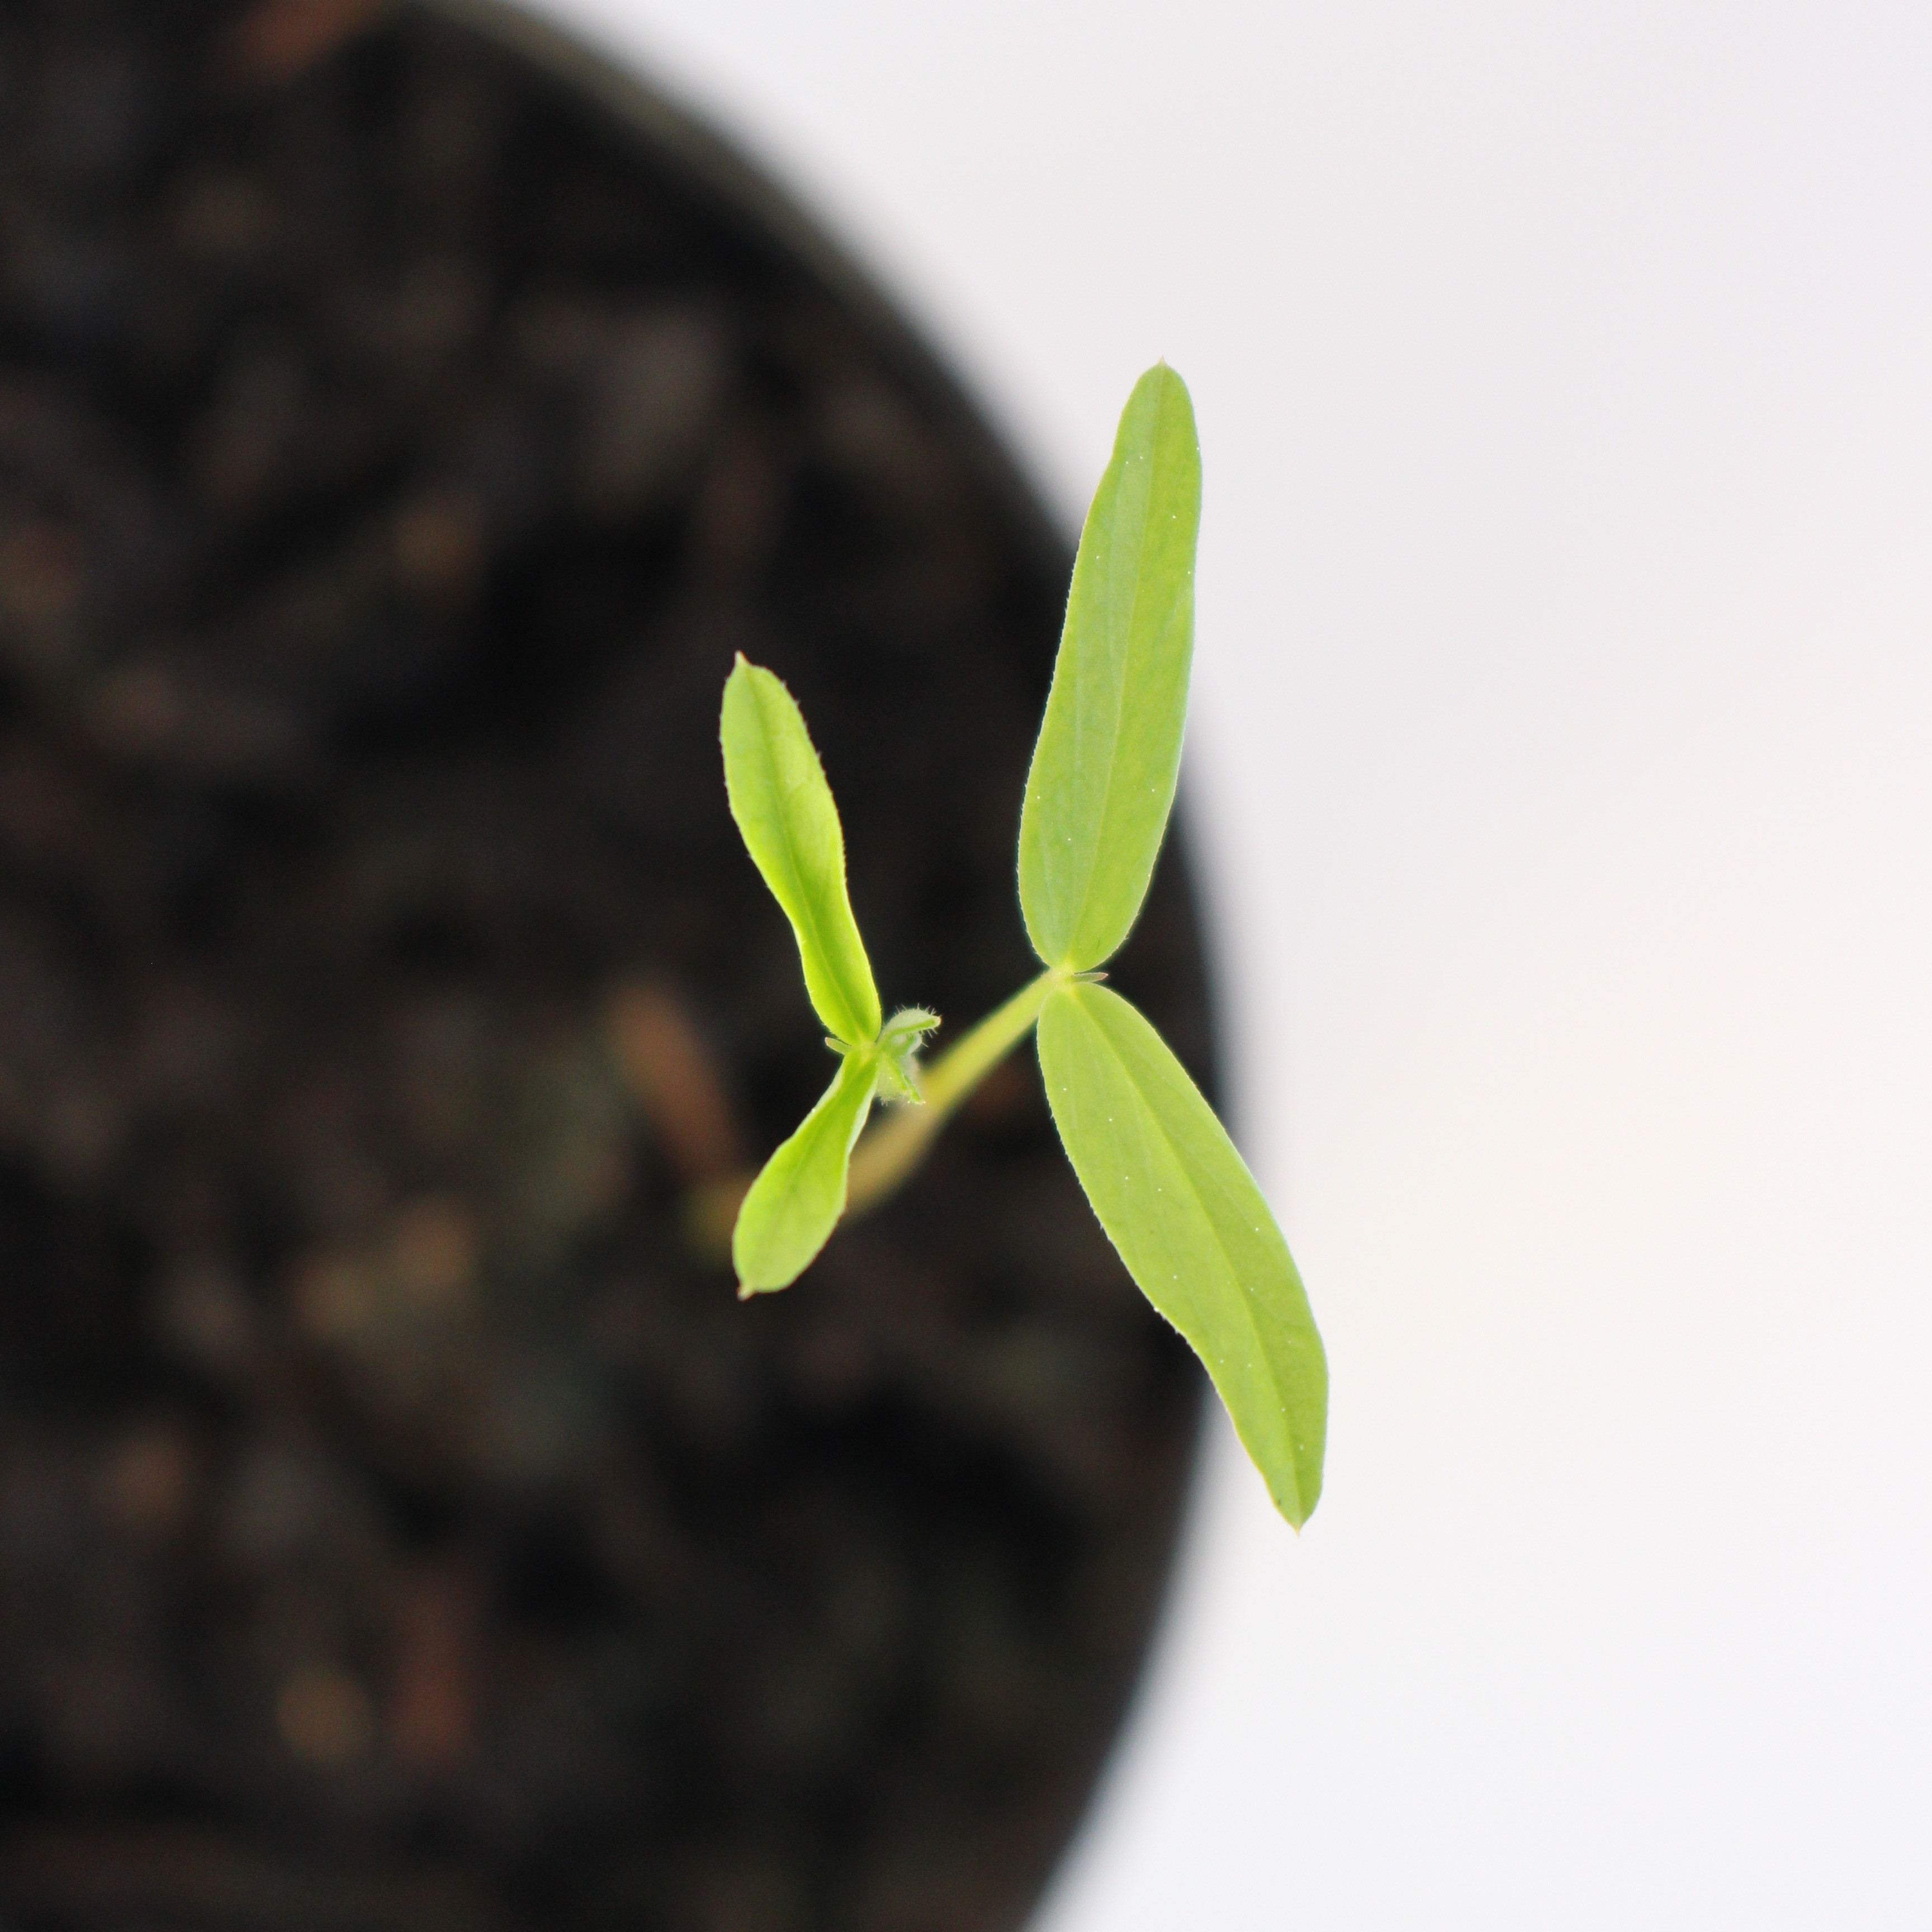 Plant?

Vicia sativa
